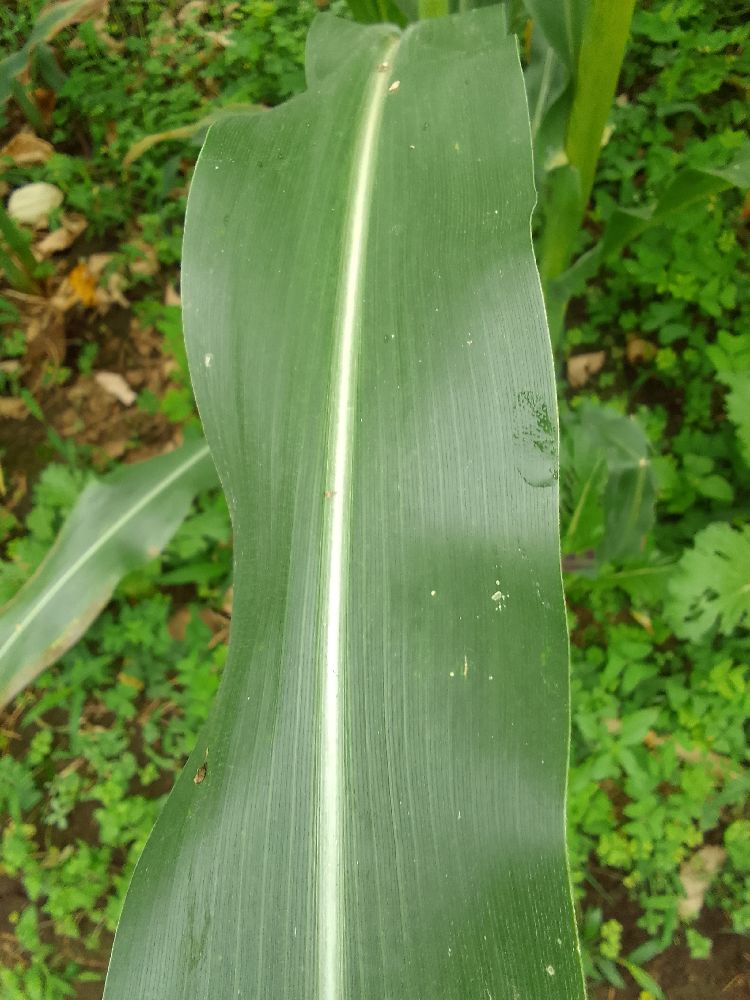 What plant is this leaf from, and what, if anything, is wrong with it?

maize, healthy
